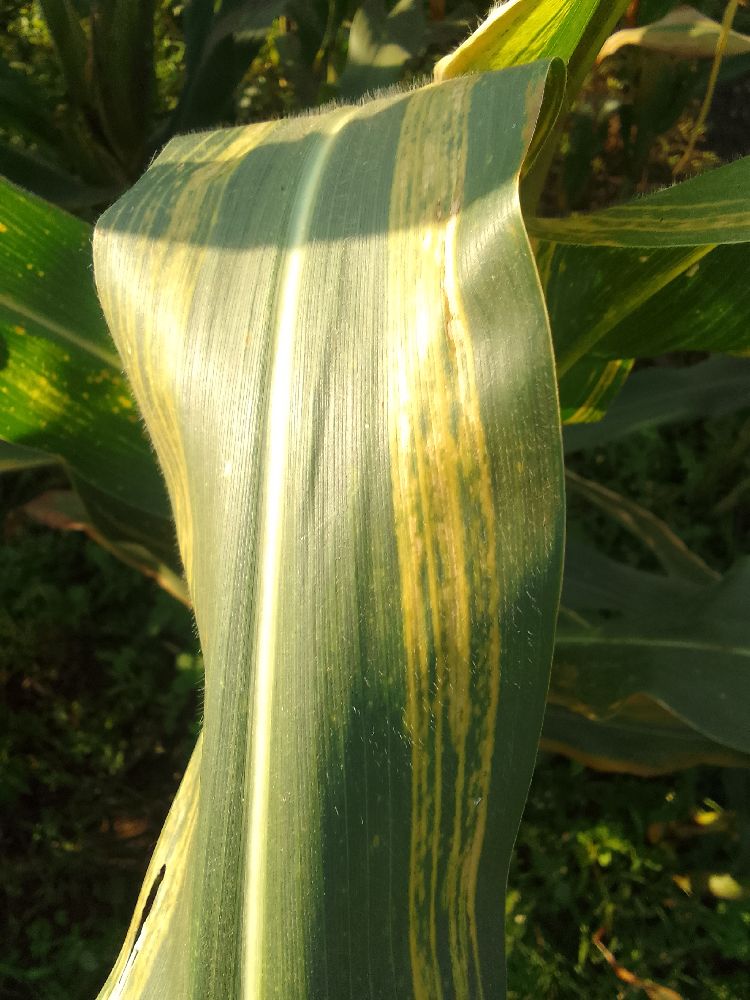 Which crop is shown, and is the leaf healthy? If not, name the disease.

maize, maize lethal necrosis
